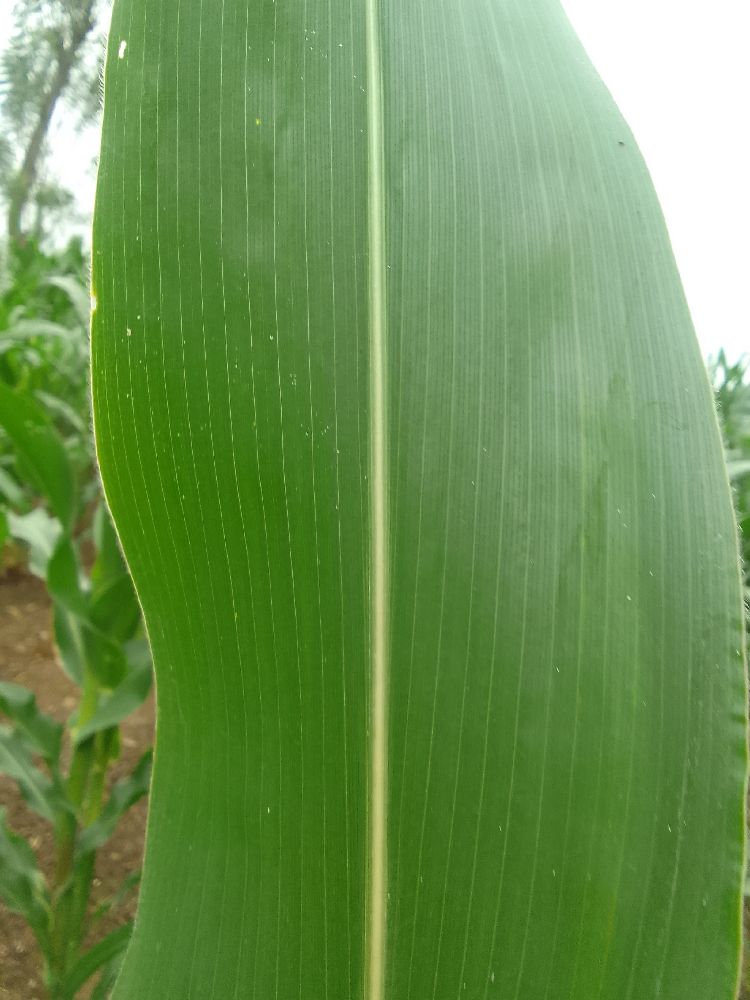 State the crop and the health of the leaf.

maize, healthy
